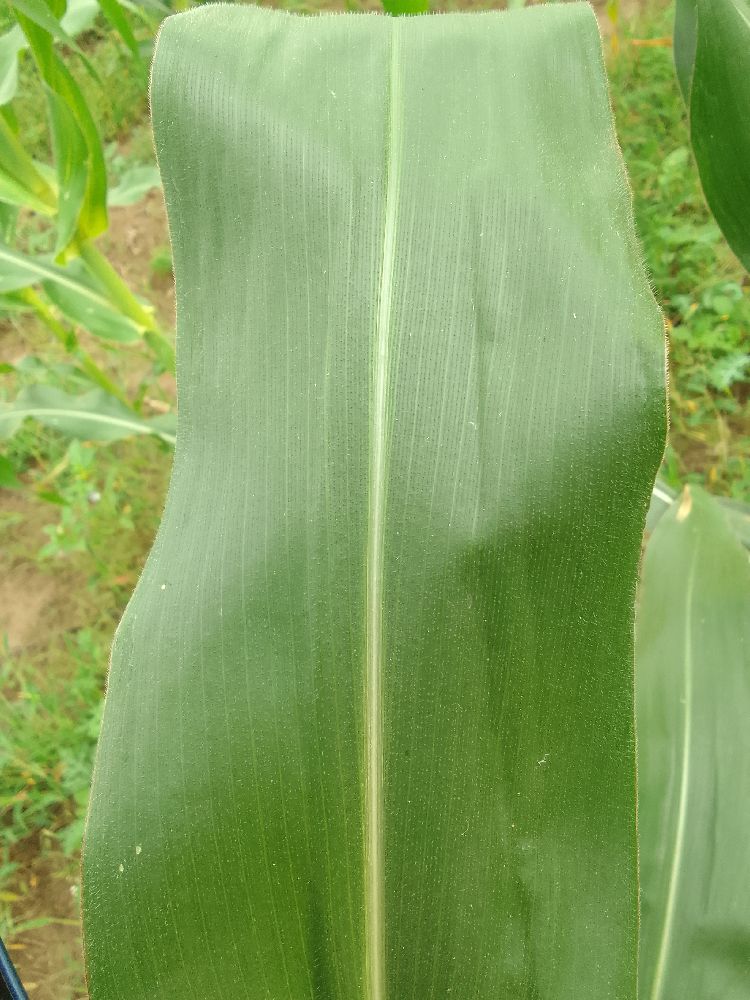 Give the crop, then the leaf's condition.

maize, healthy
